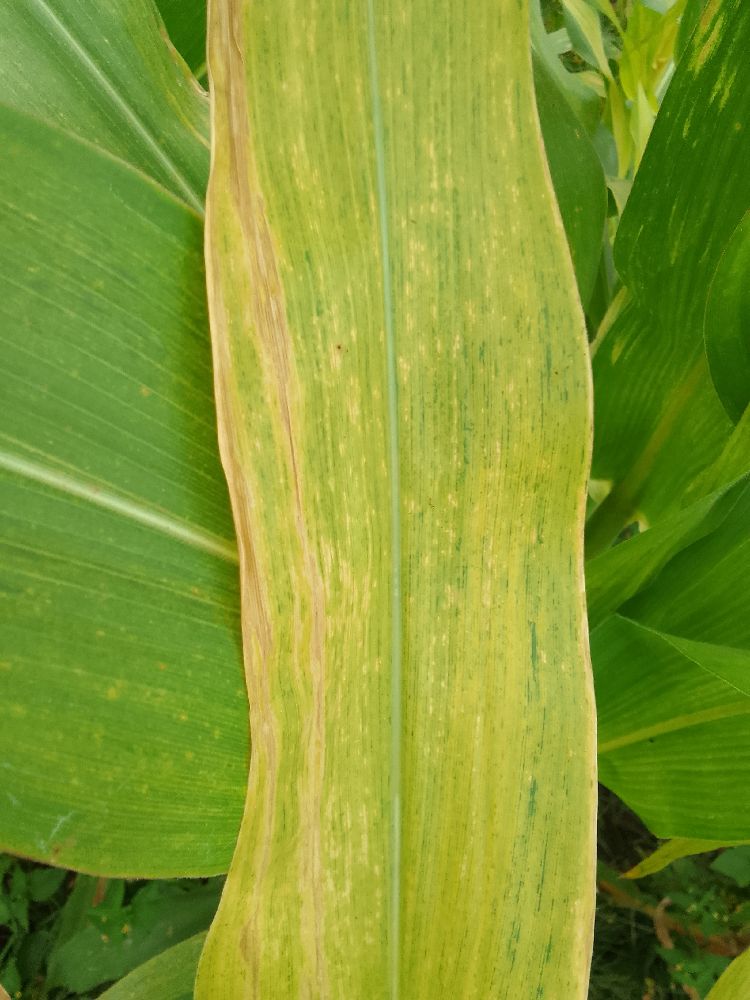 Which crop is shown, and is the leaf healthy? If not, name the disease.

maize, maize lethal necrosis
